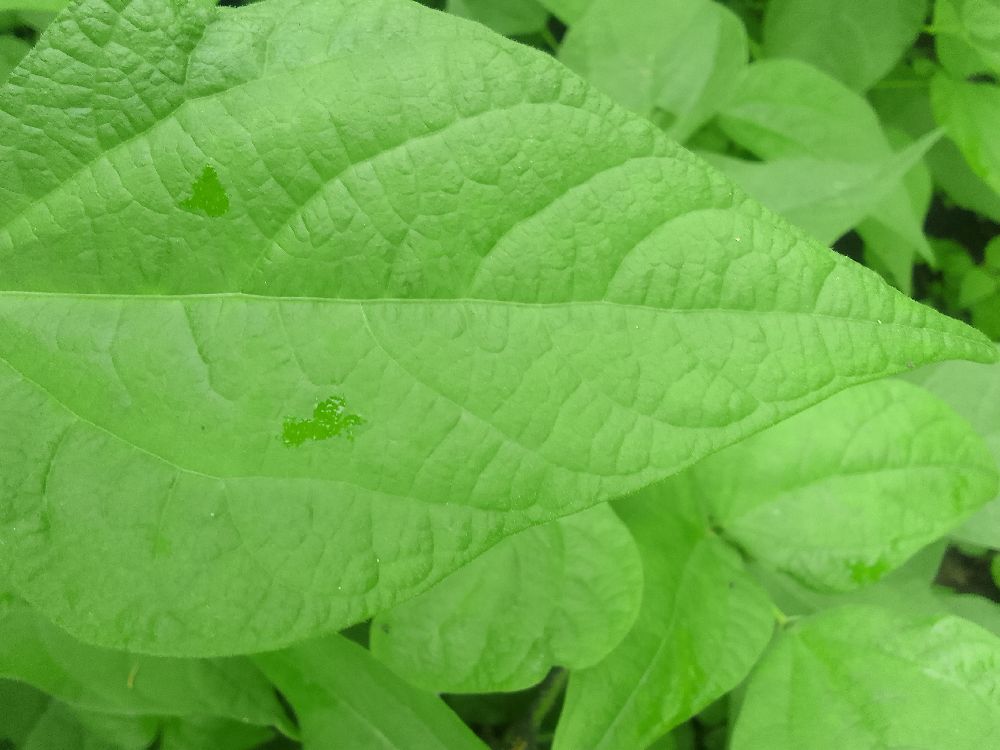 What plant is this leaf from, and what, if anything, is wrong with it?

common bean, healthy
